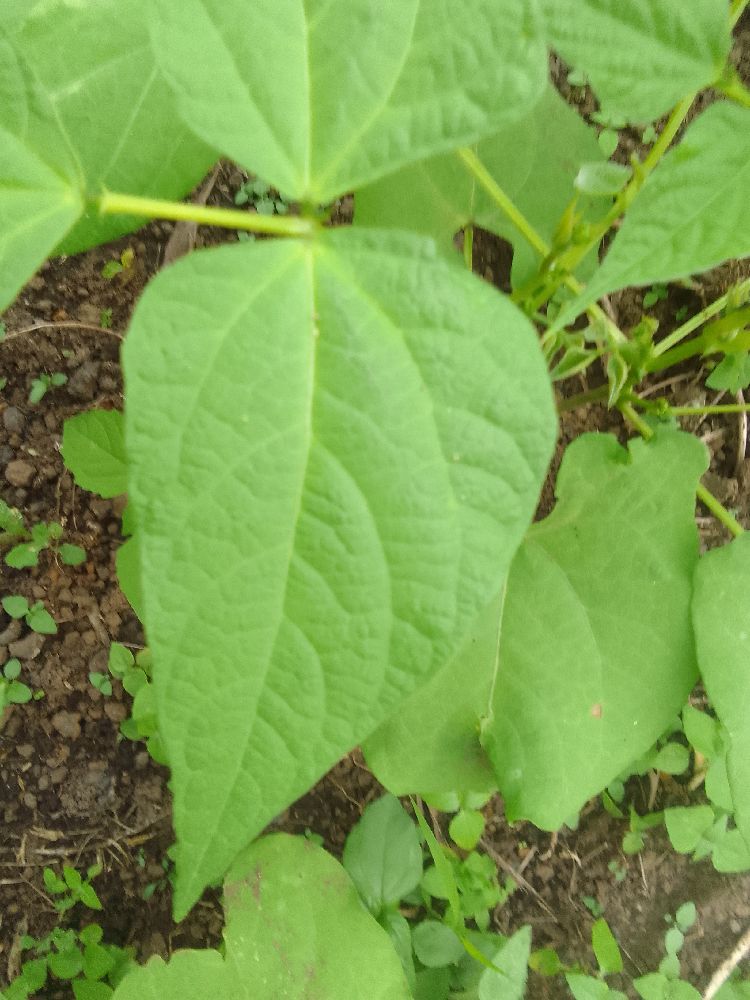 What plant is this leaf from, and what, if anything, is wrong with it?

common bean, healthy
